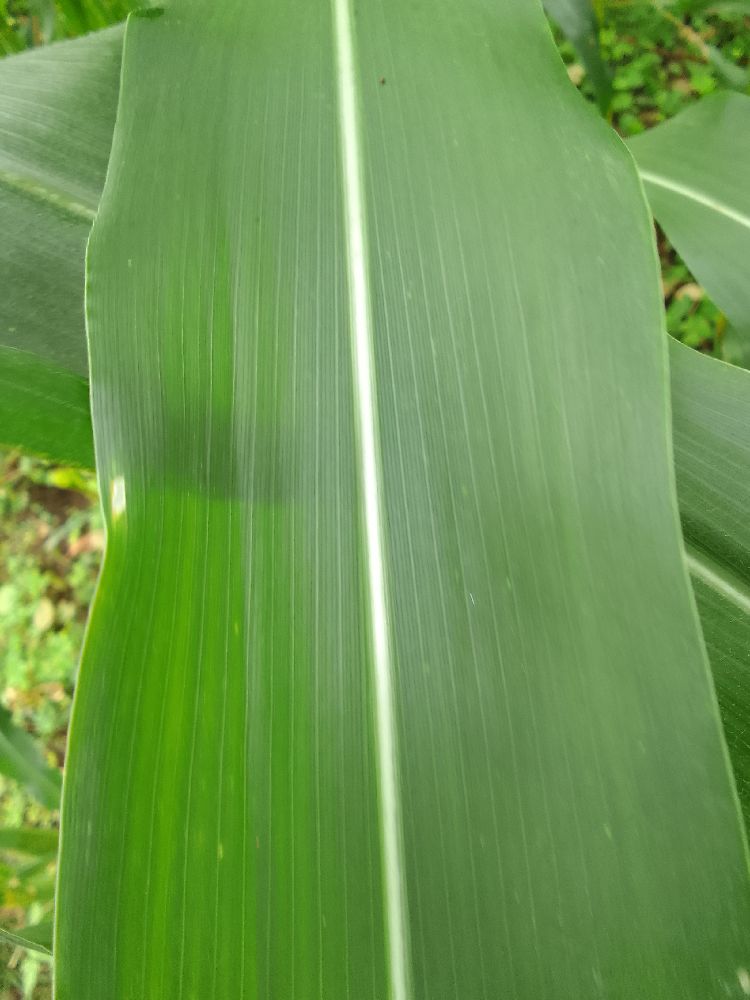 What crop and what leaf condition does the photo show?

maize, healthy
